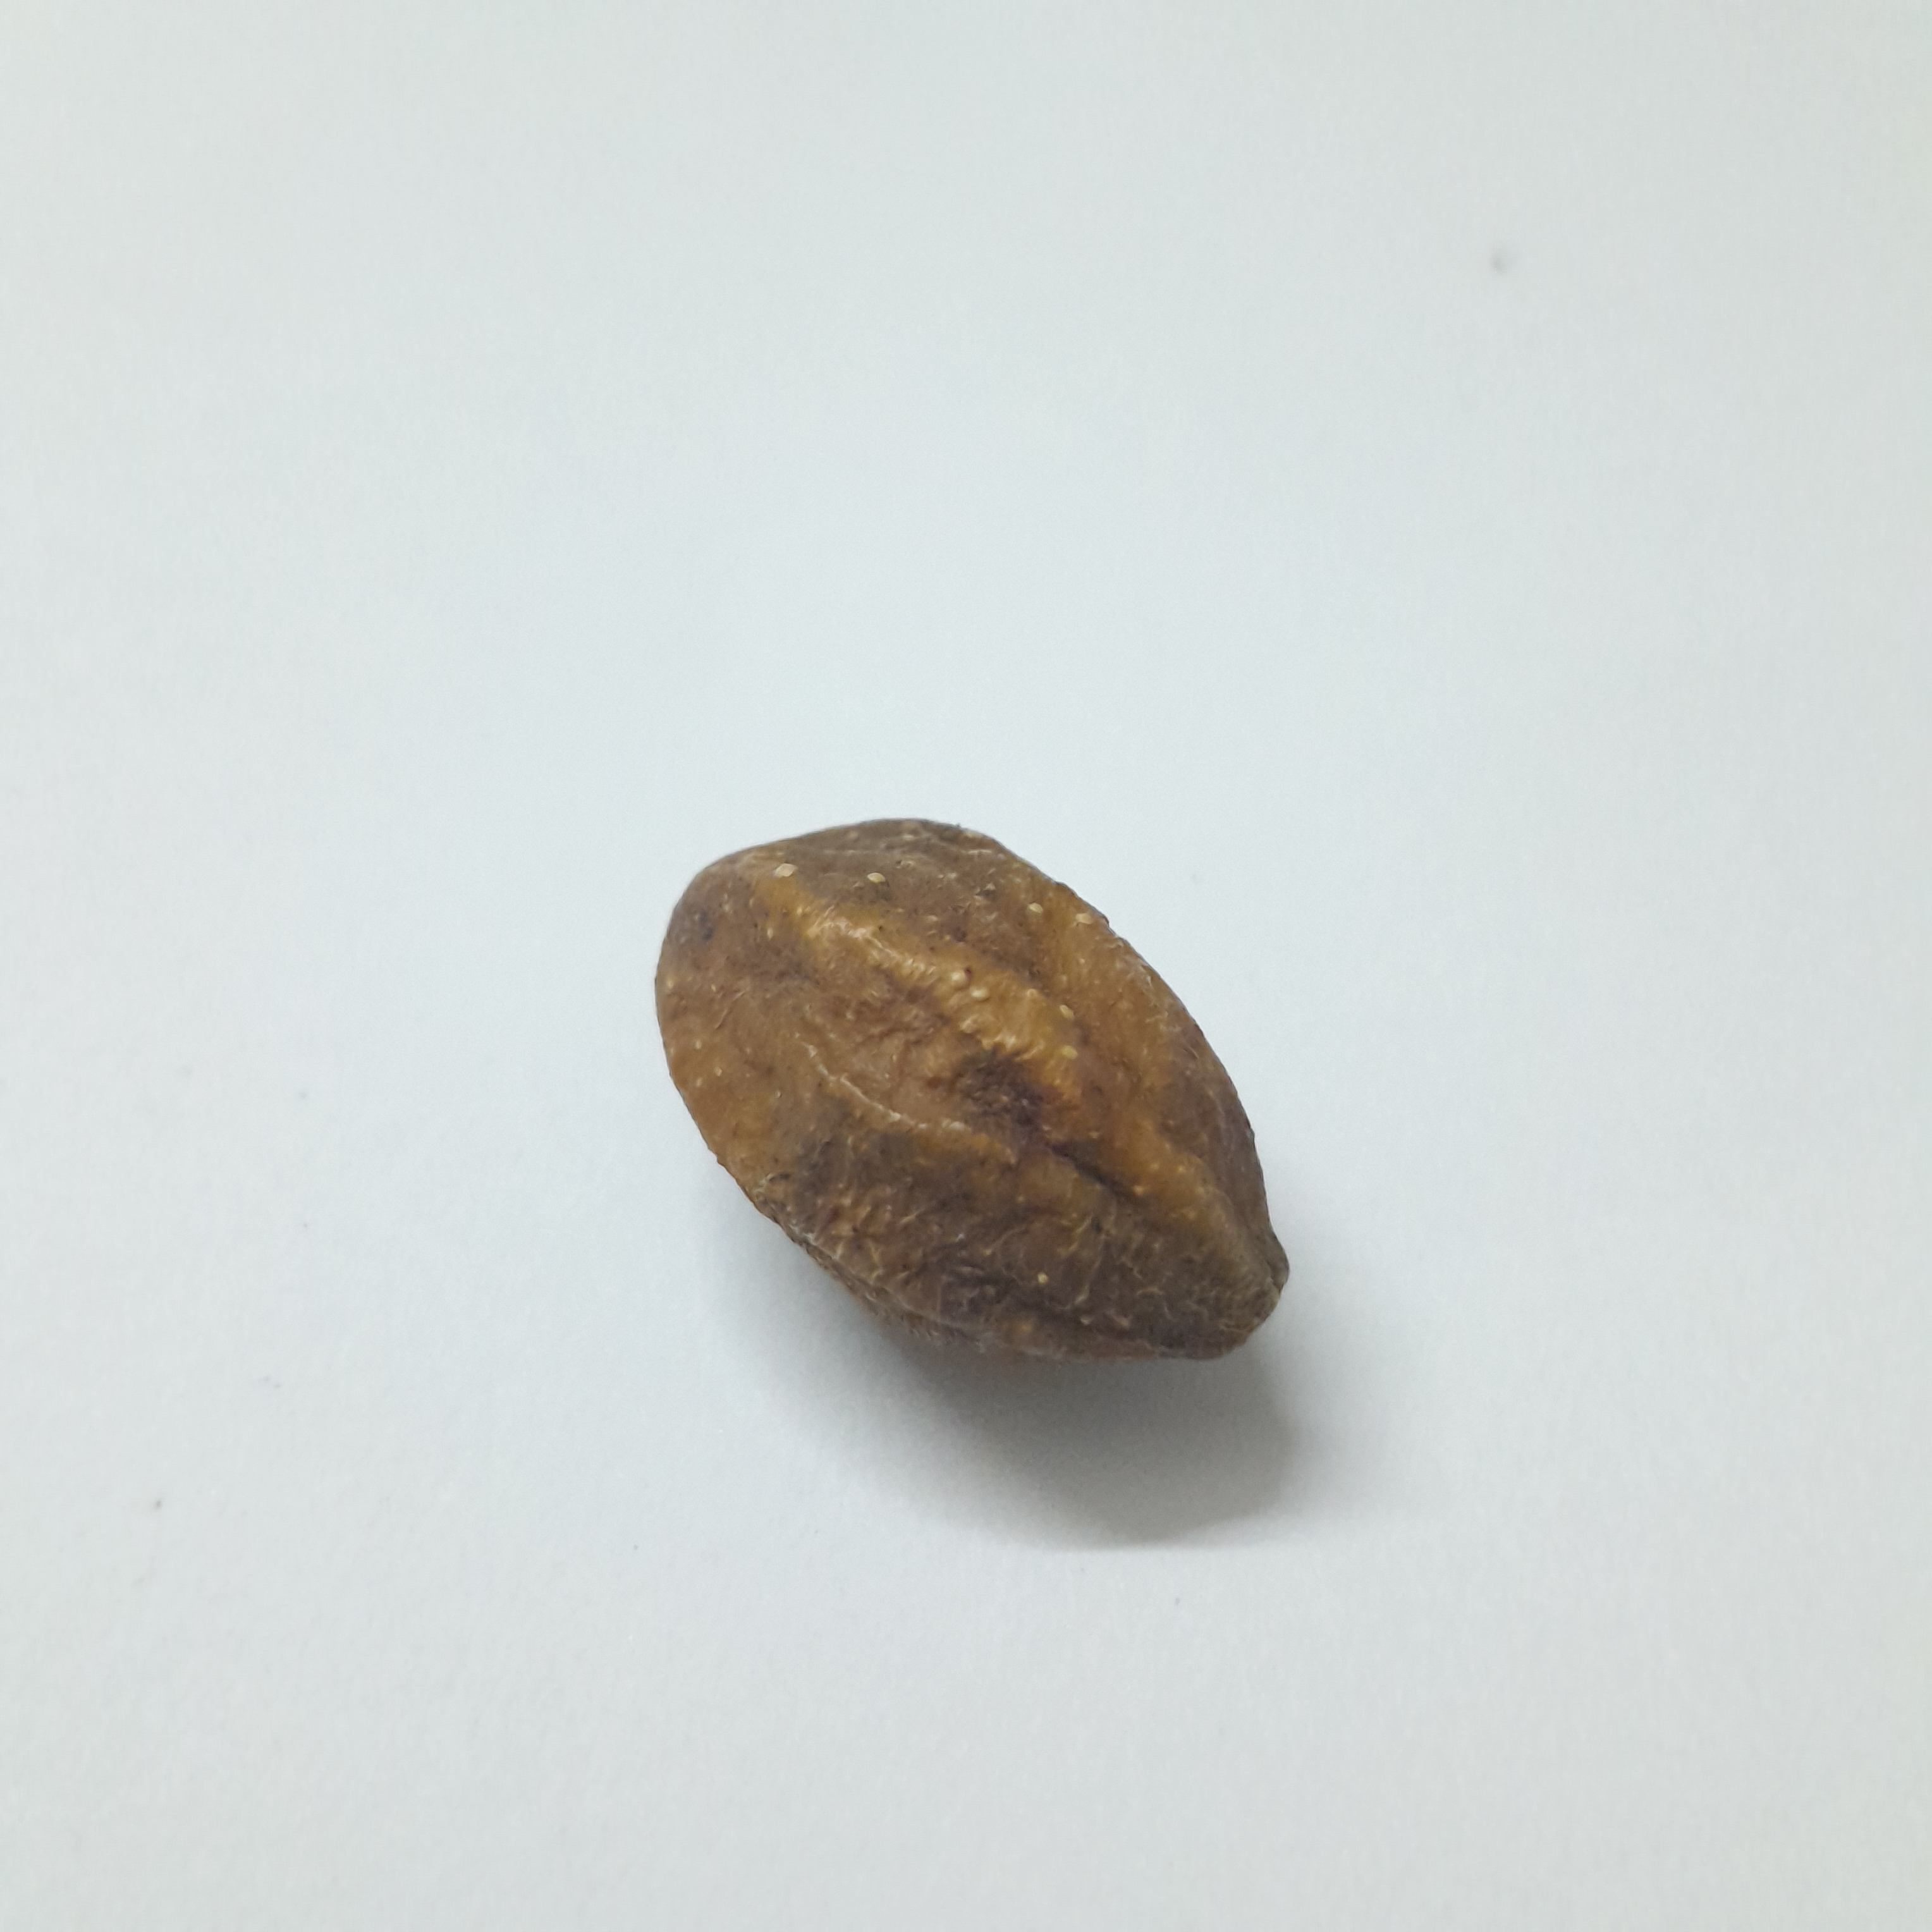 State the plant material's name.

hirdaa
